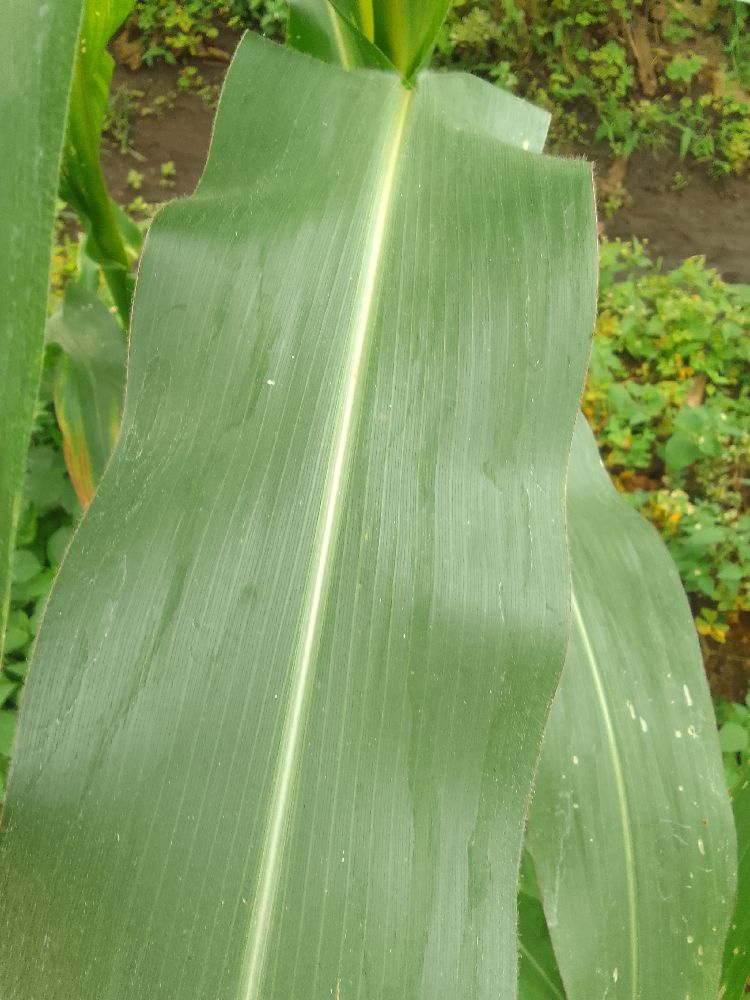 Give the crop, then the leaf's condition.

maize, healthy
